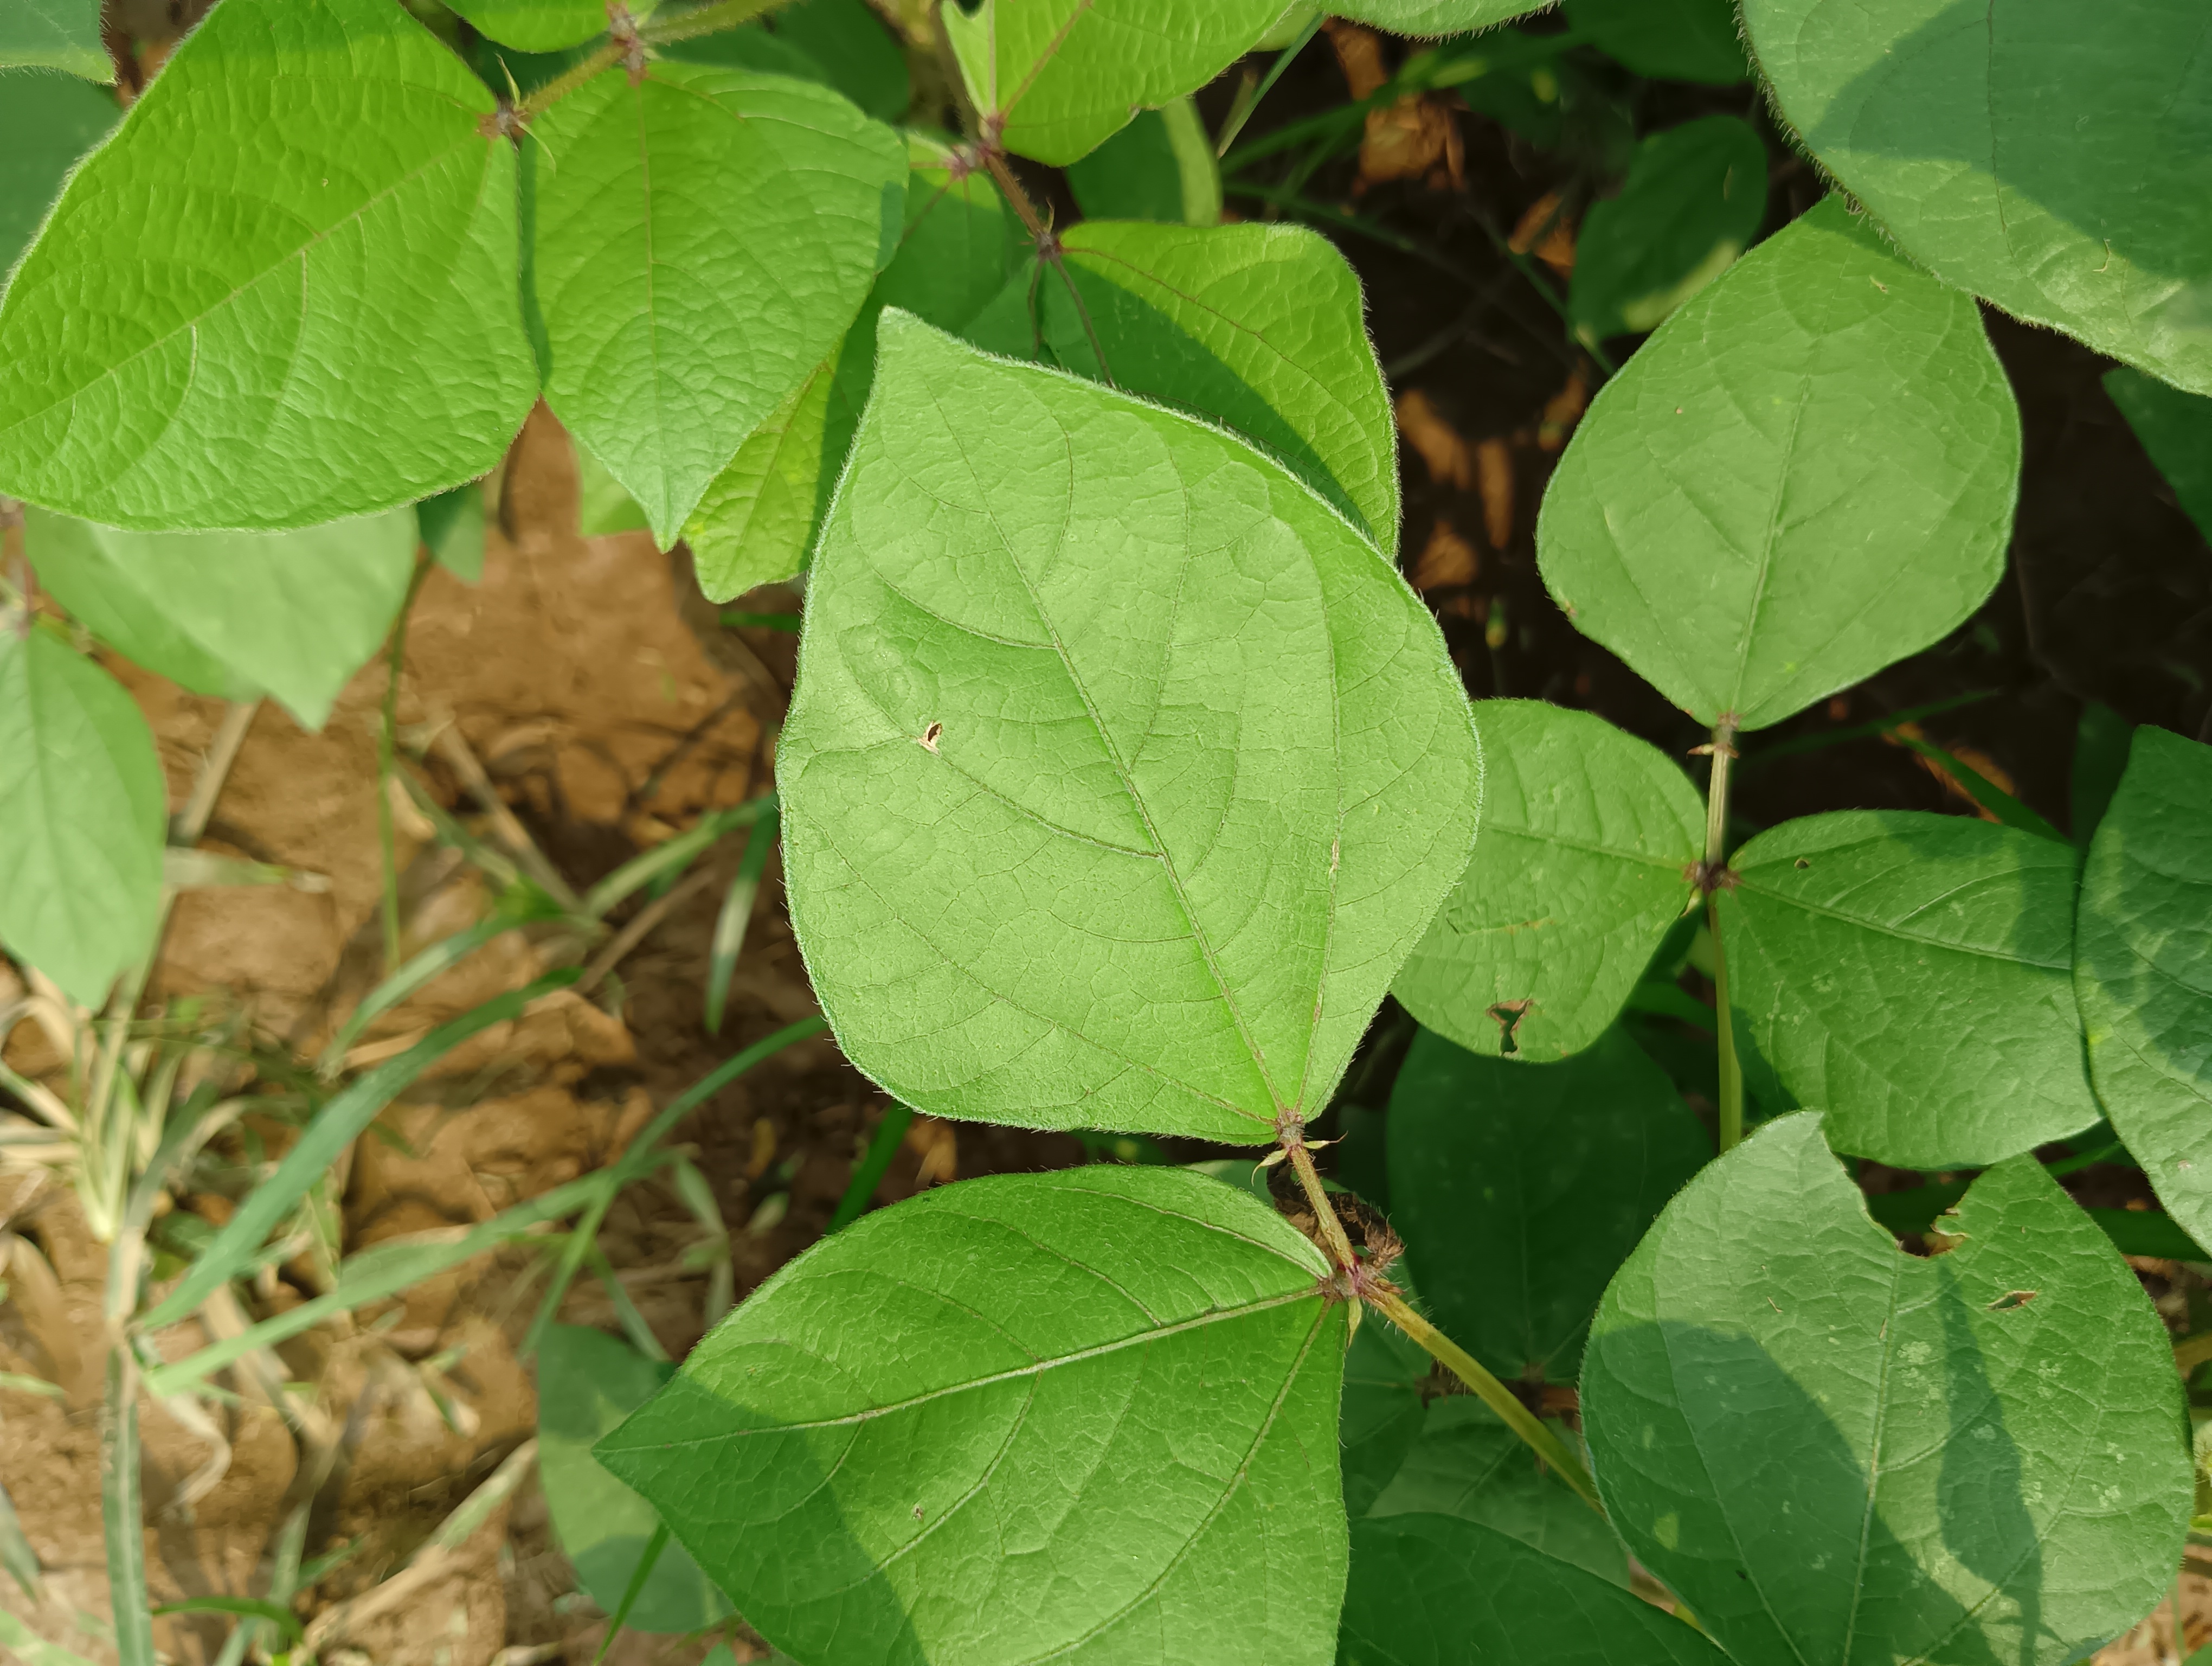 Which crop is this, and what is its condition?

mungbean, healthy
